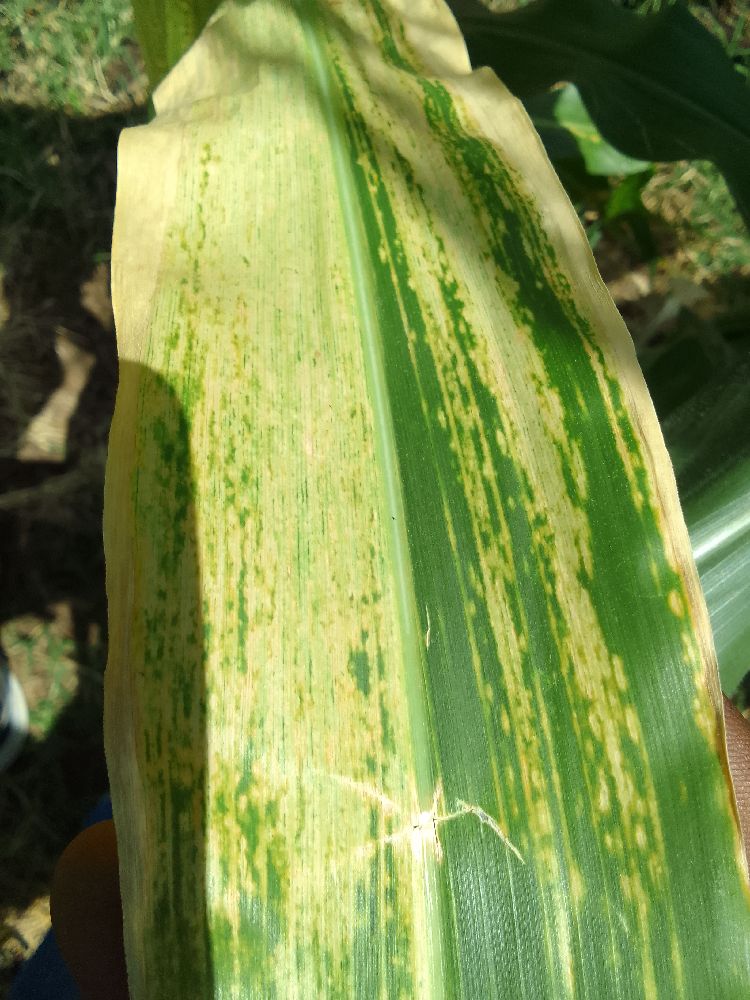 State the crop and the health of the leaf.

maize, maize lethal necrosis
